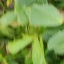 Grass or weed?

unstructured weed
